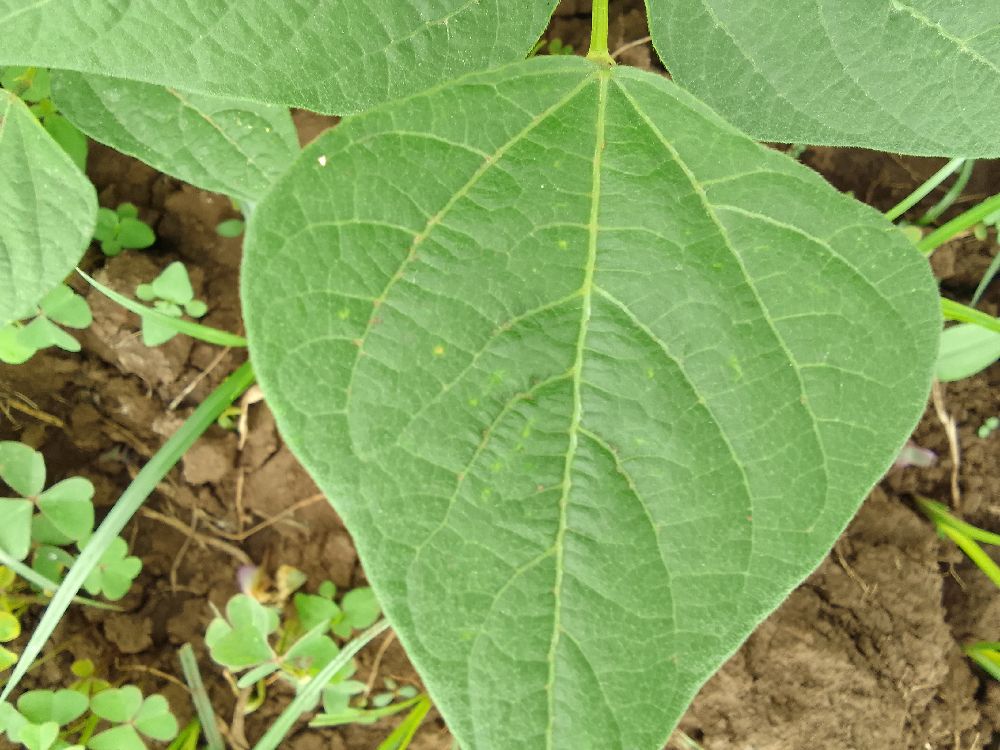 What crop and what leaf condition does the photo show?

common bean, healthy
